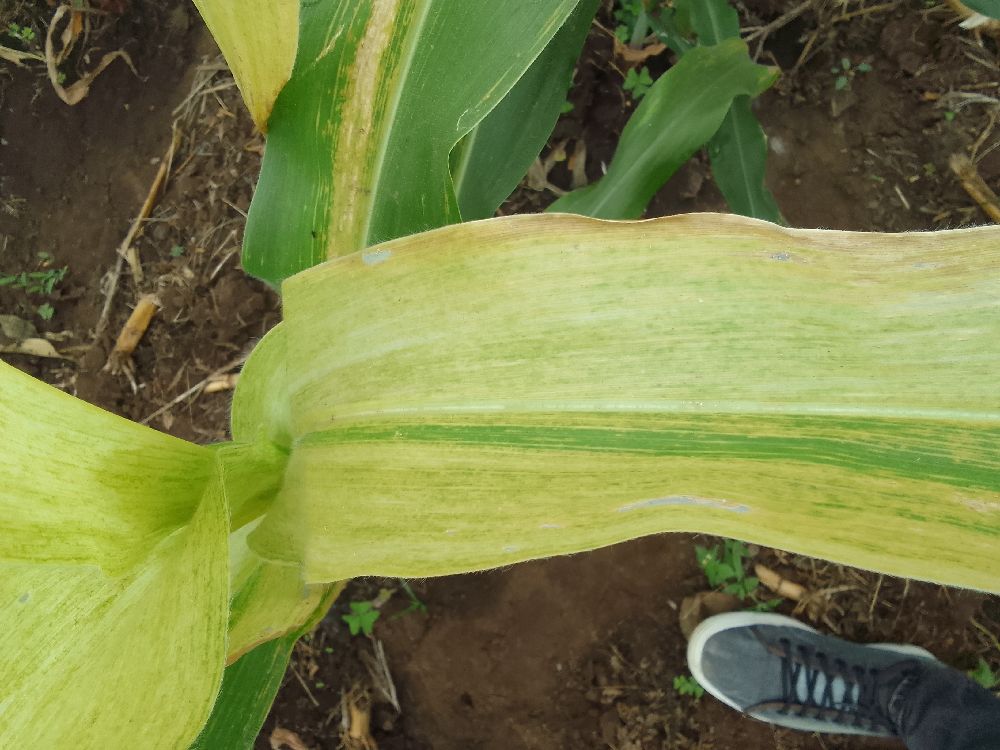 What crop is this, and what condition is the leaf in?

maize, maize lethal necrosis
